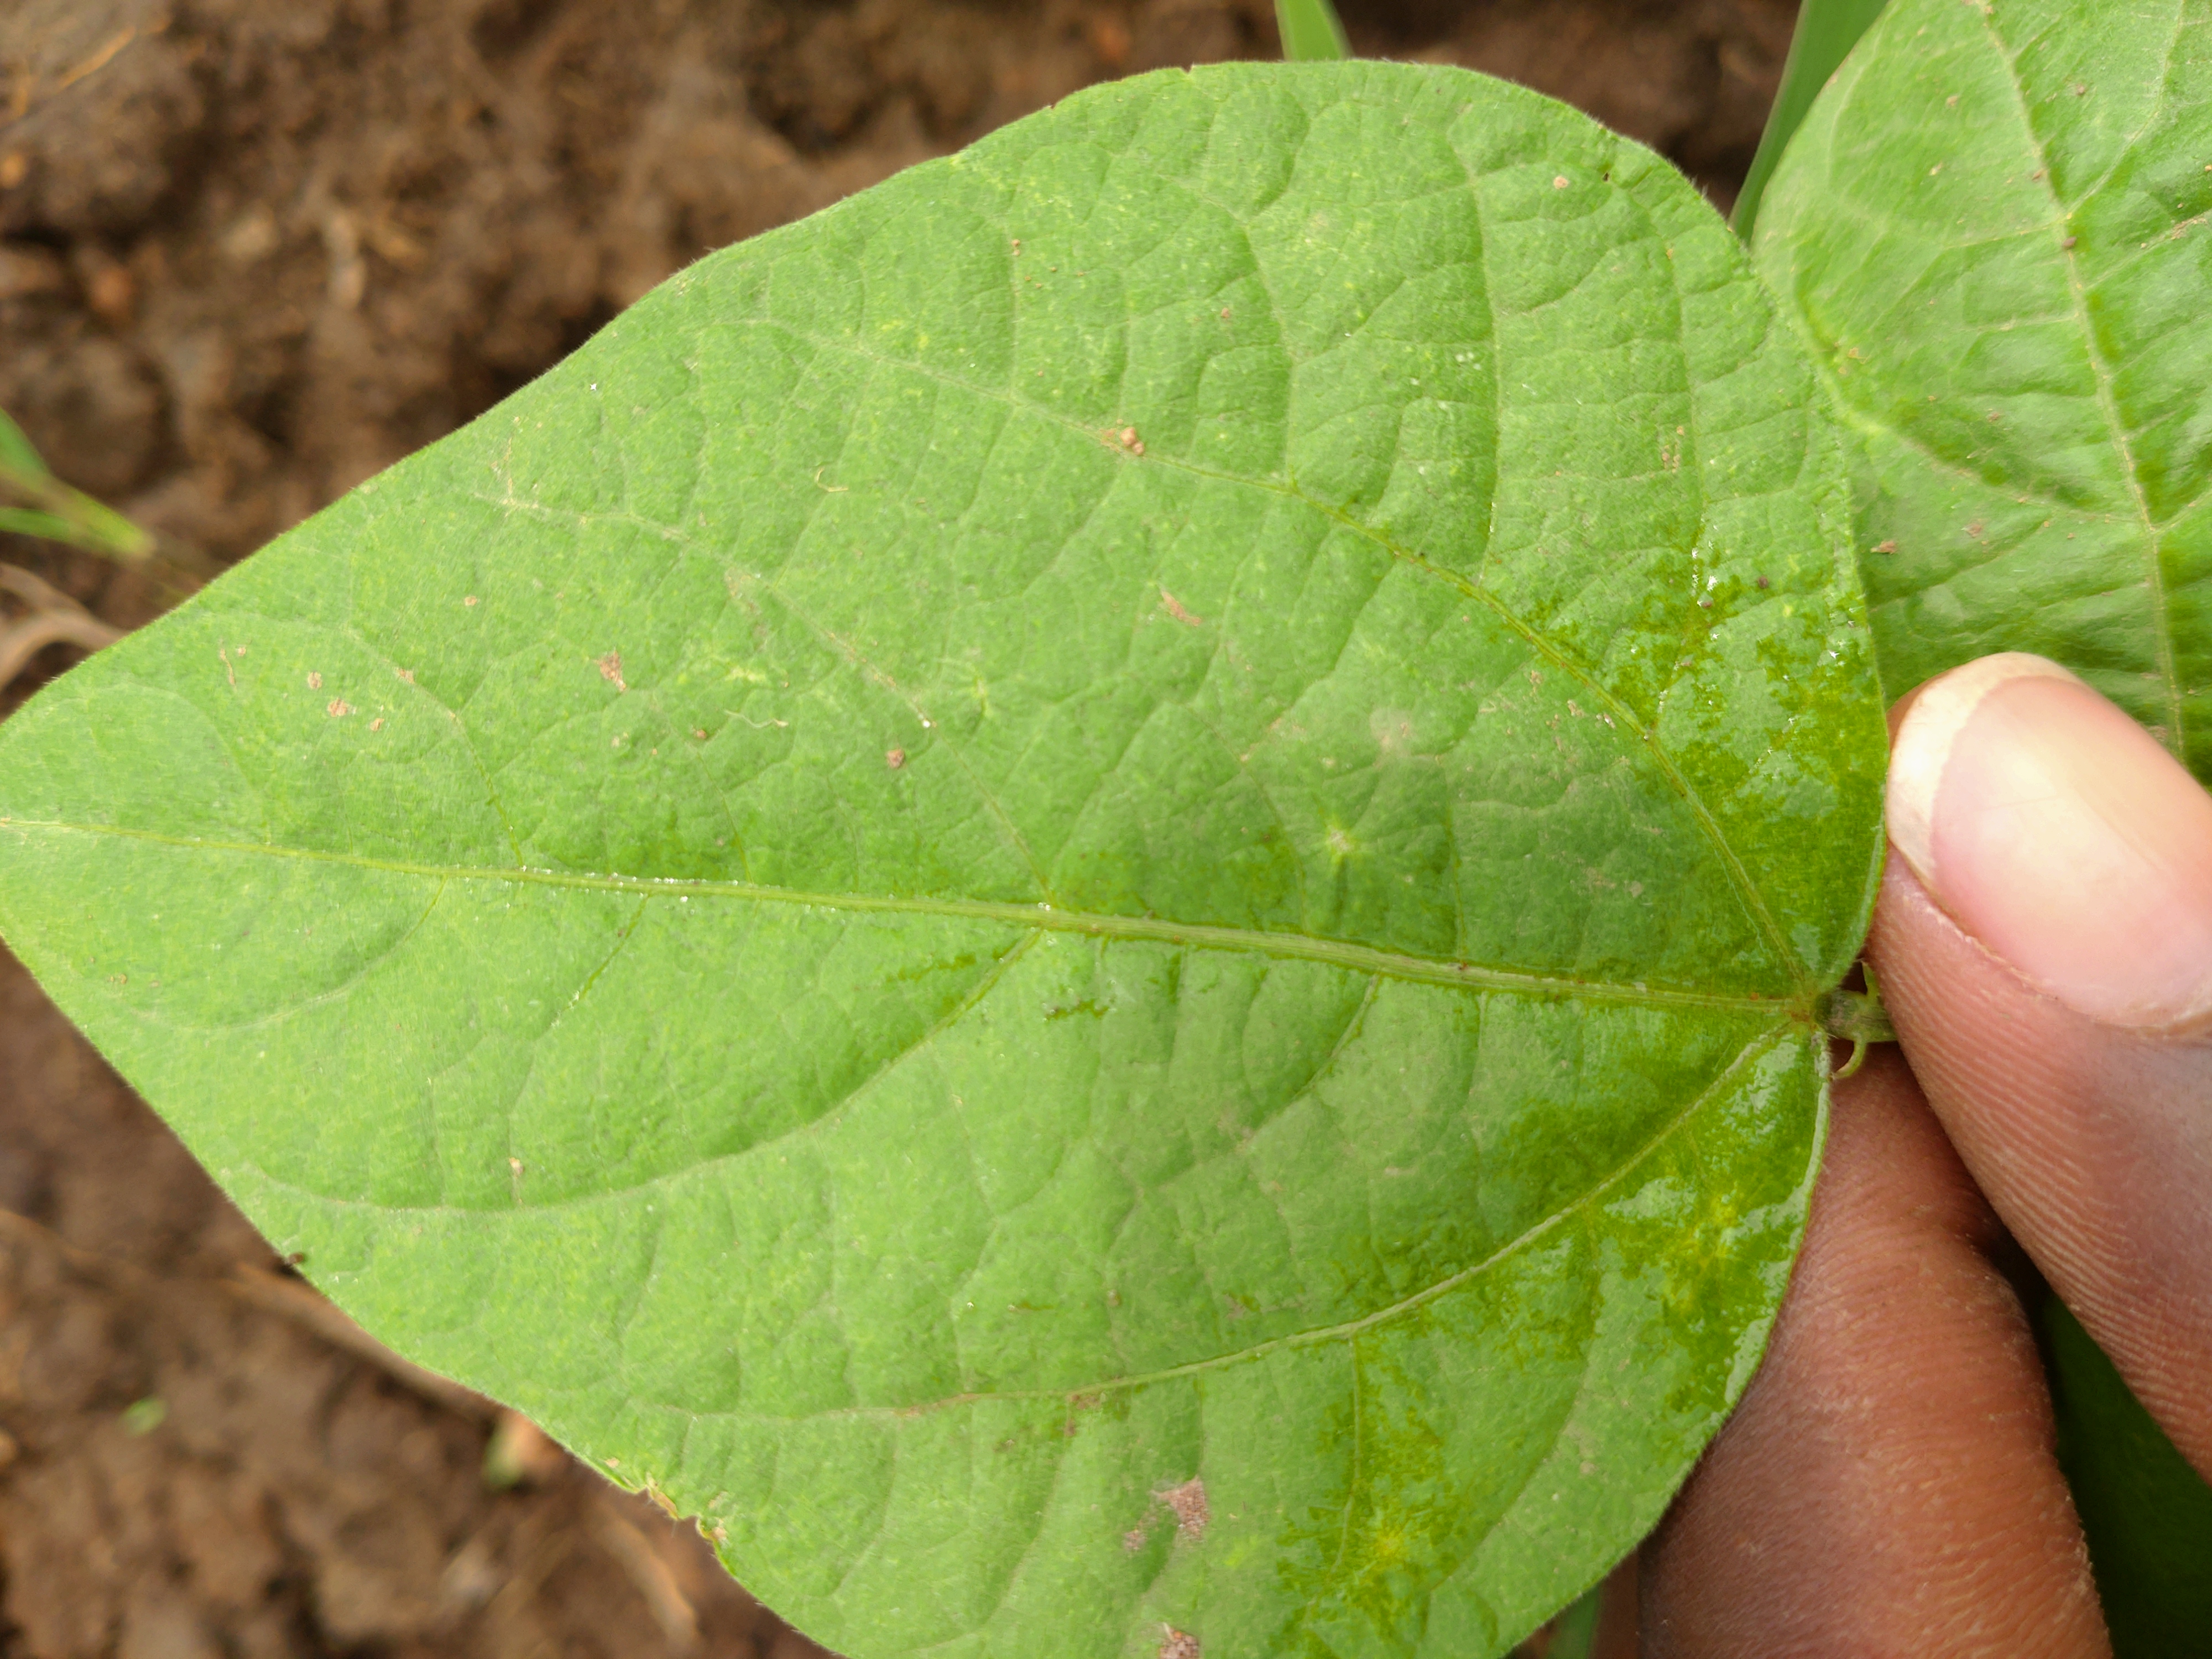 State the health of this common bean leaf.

healthy
